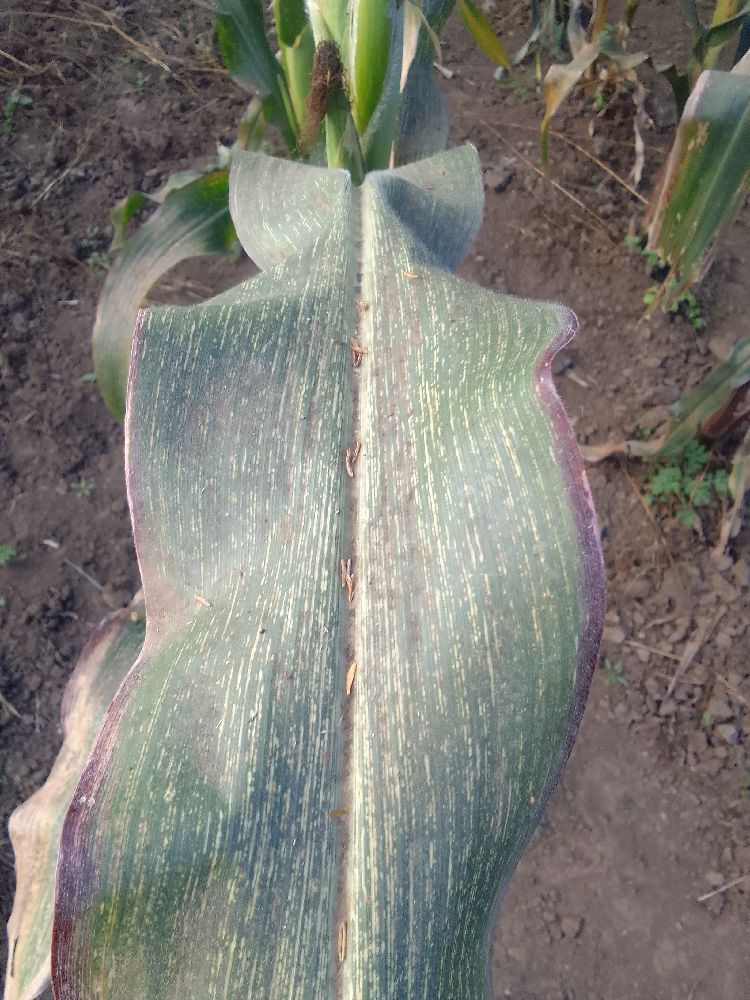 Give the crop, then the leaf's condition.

maize, maize streak virus
